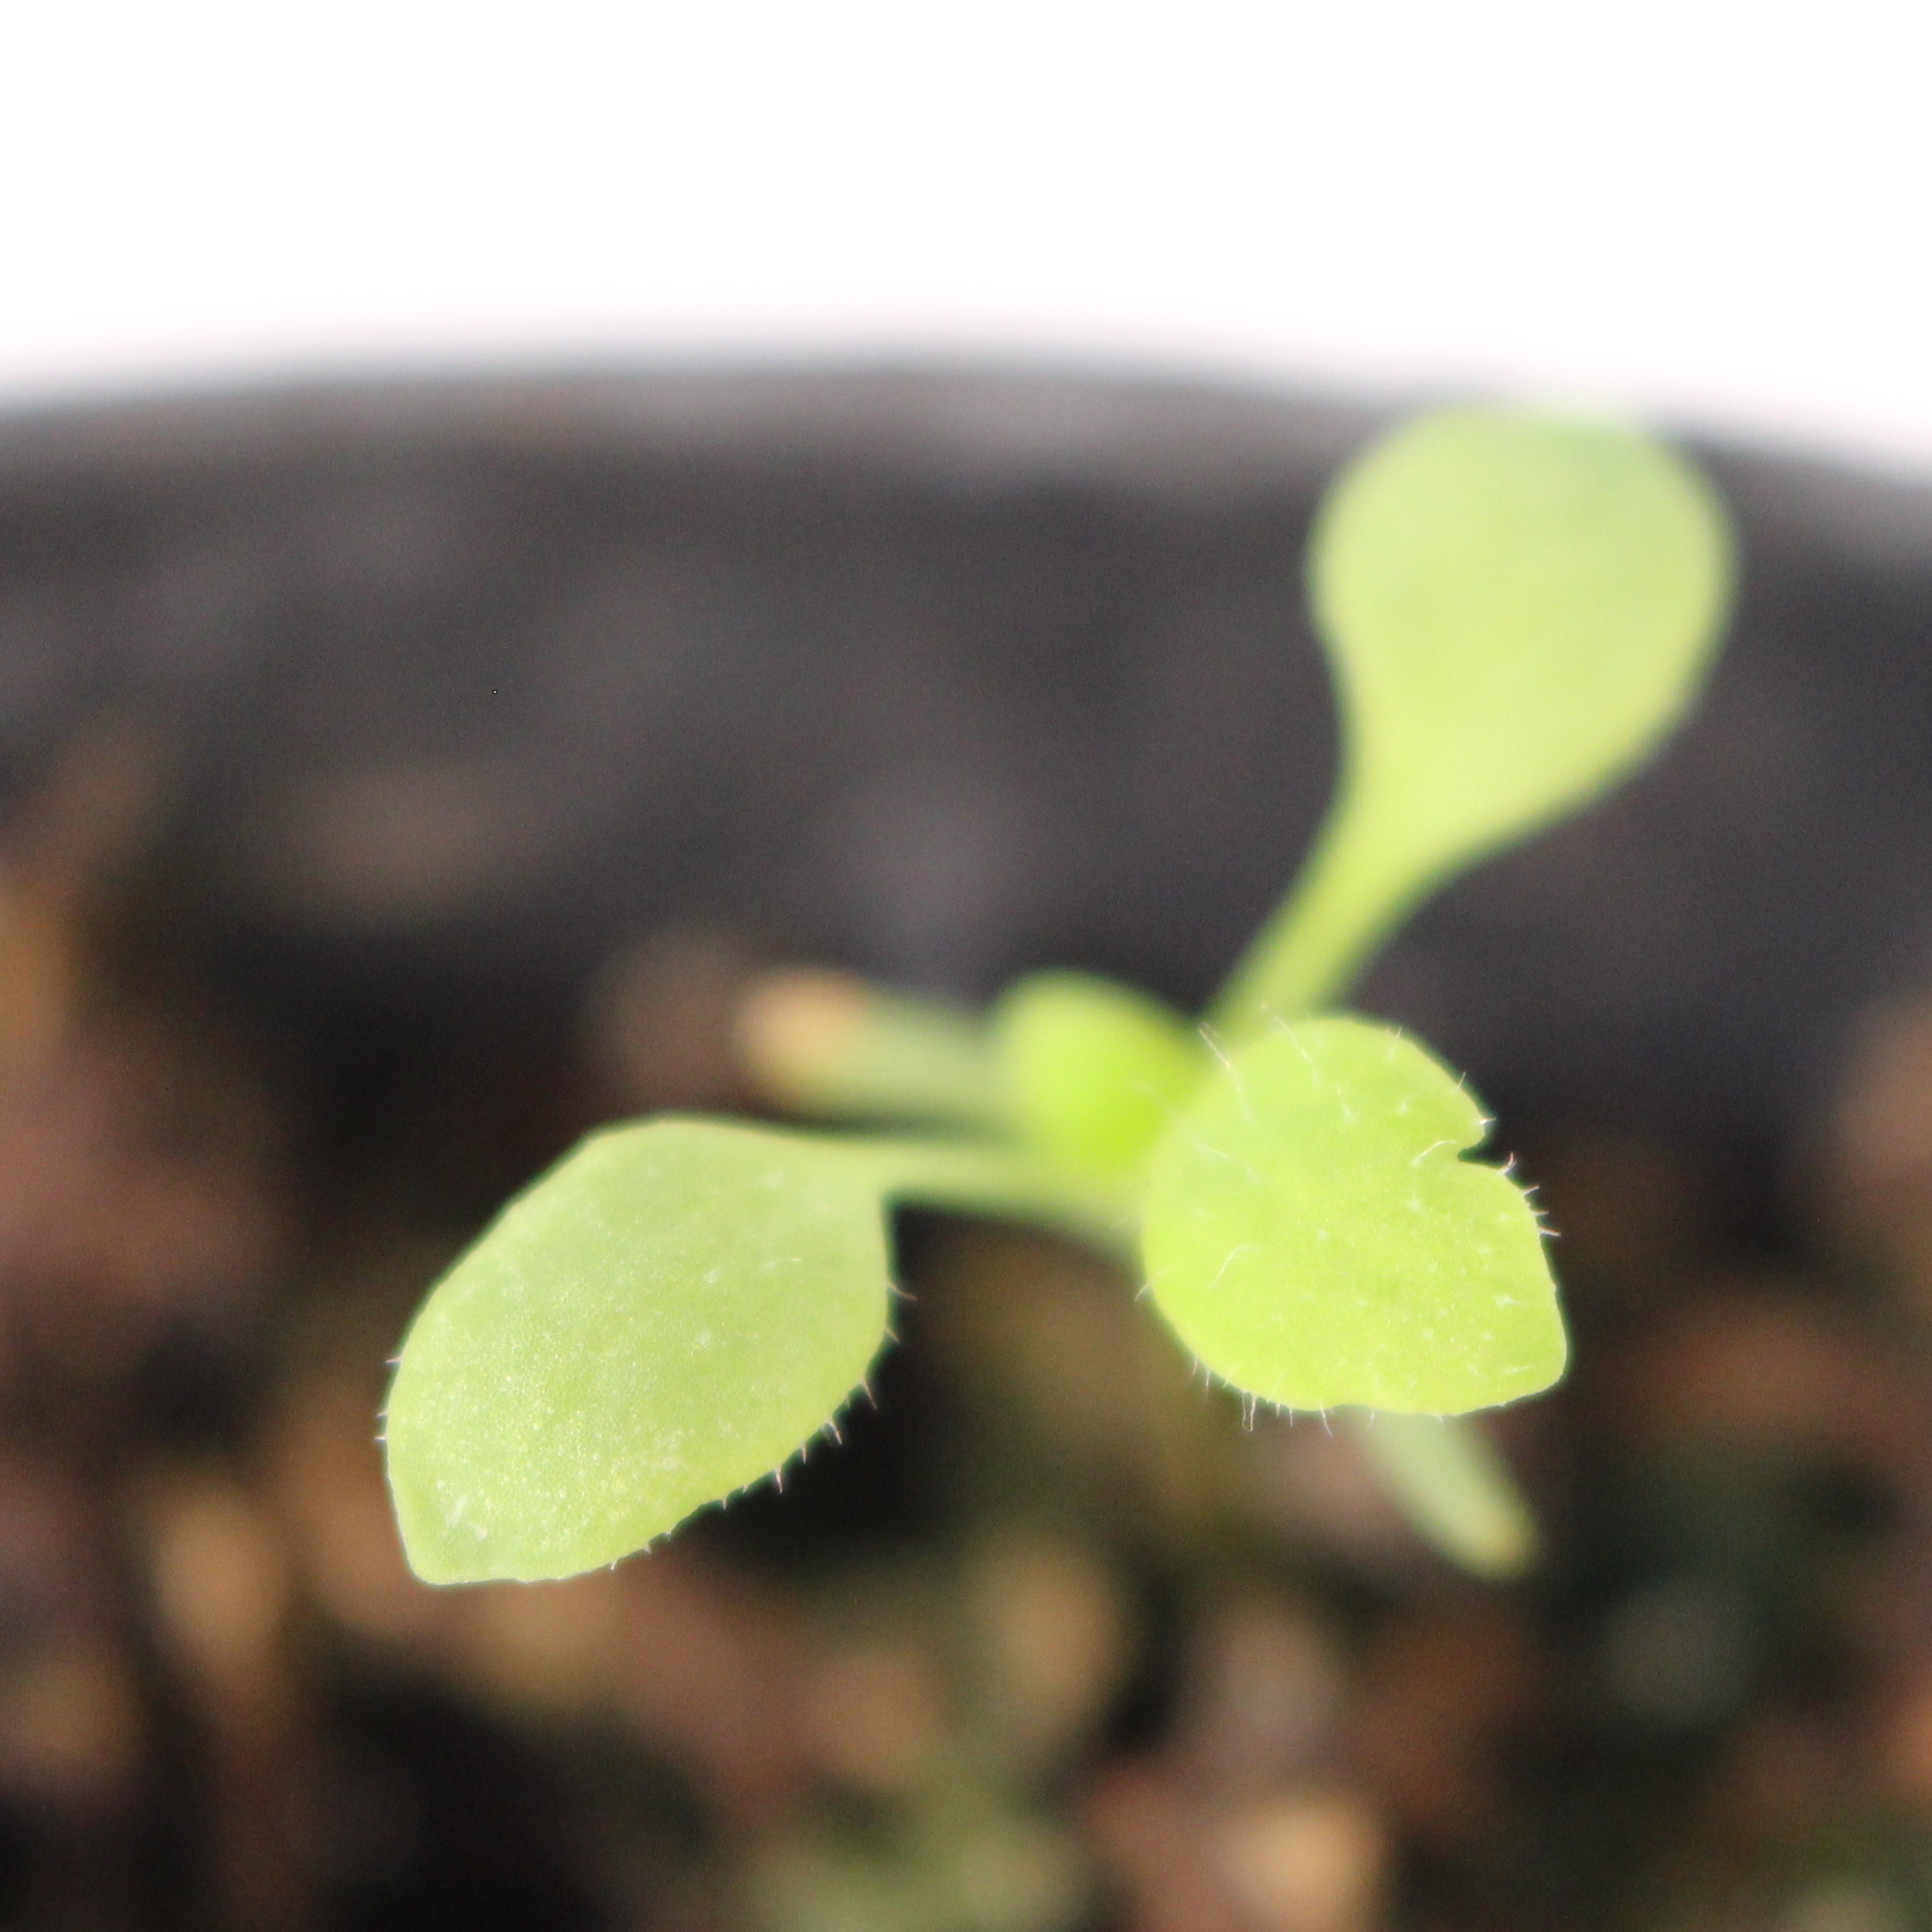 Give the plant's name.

Papaver rhoeas
